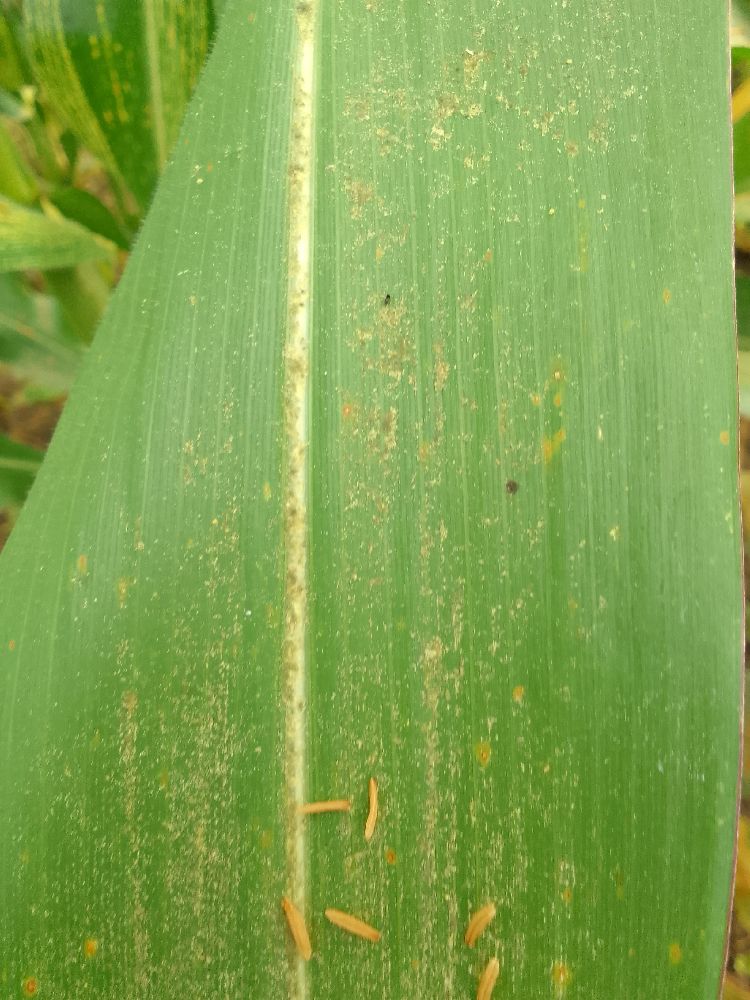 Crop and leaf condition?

maize, healthy
